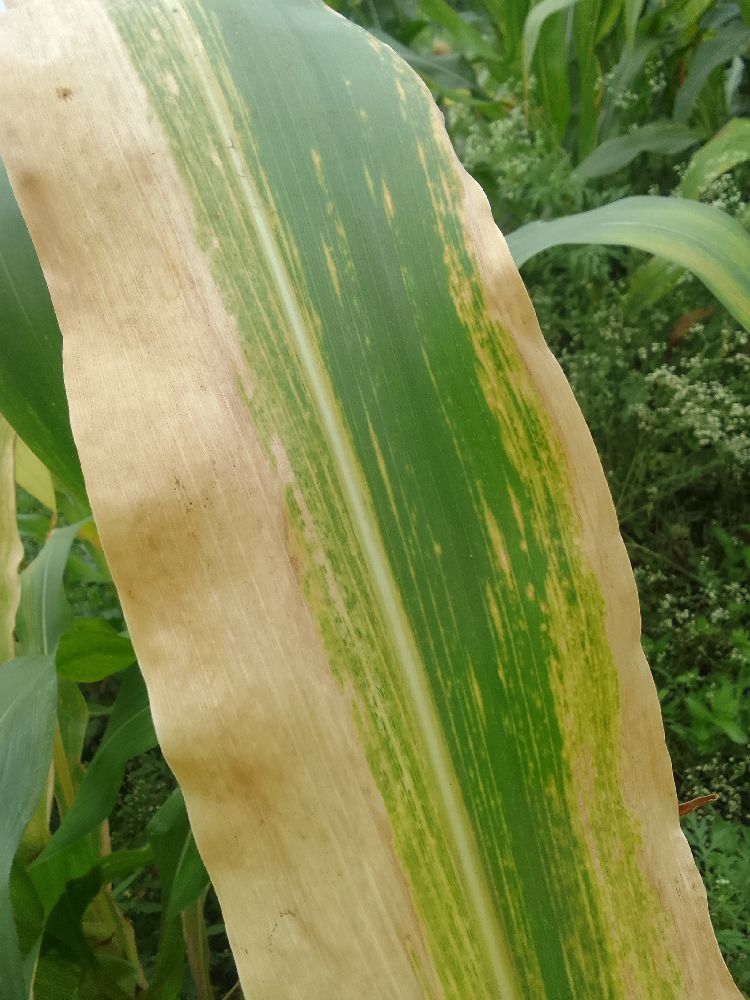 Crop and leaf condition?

maize, maize lethal necrosis
